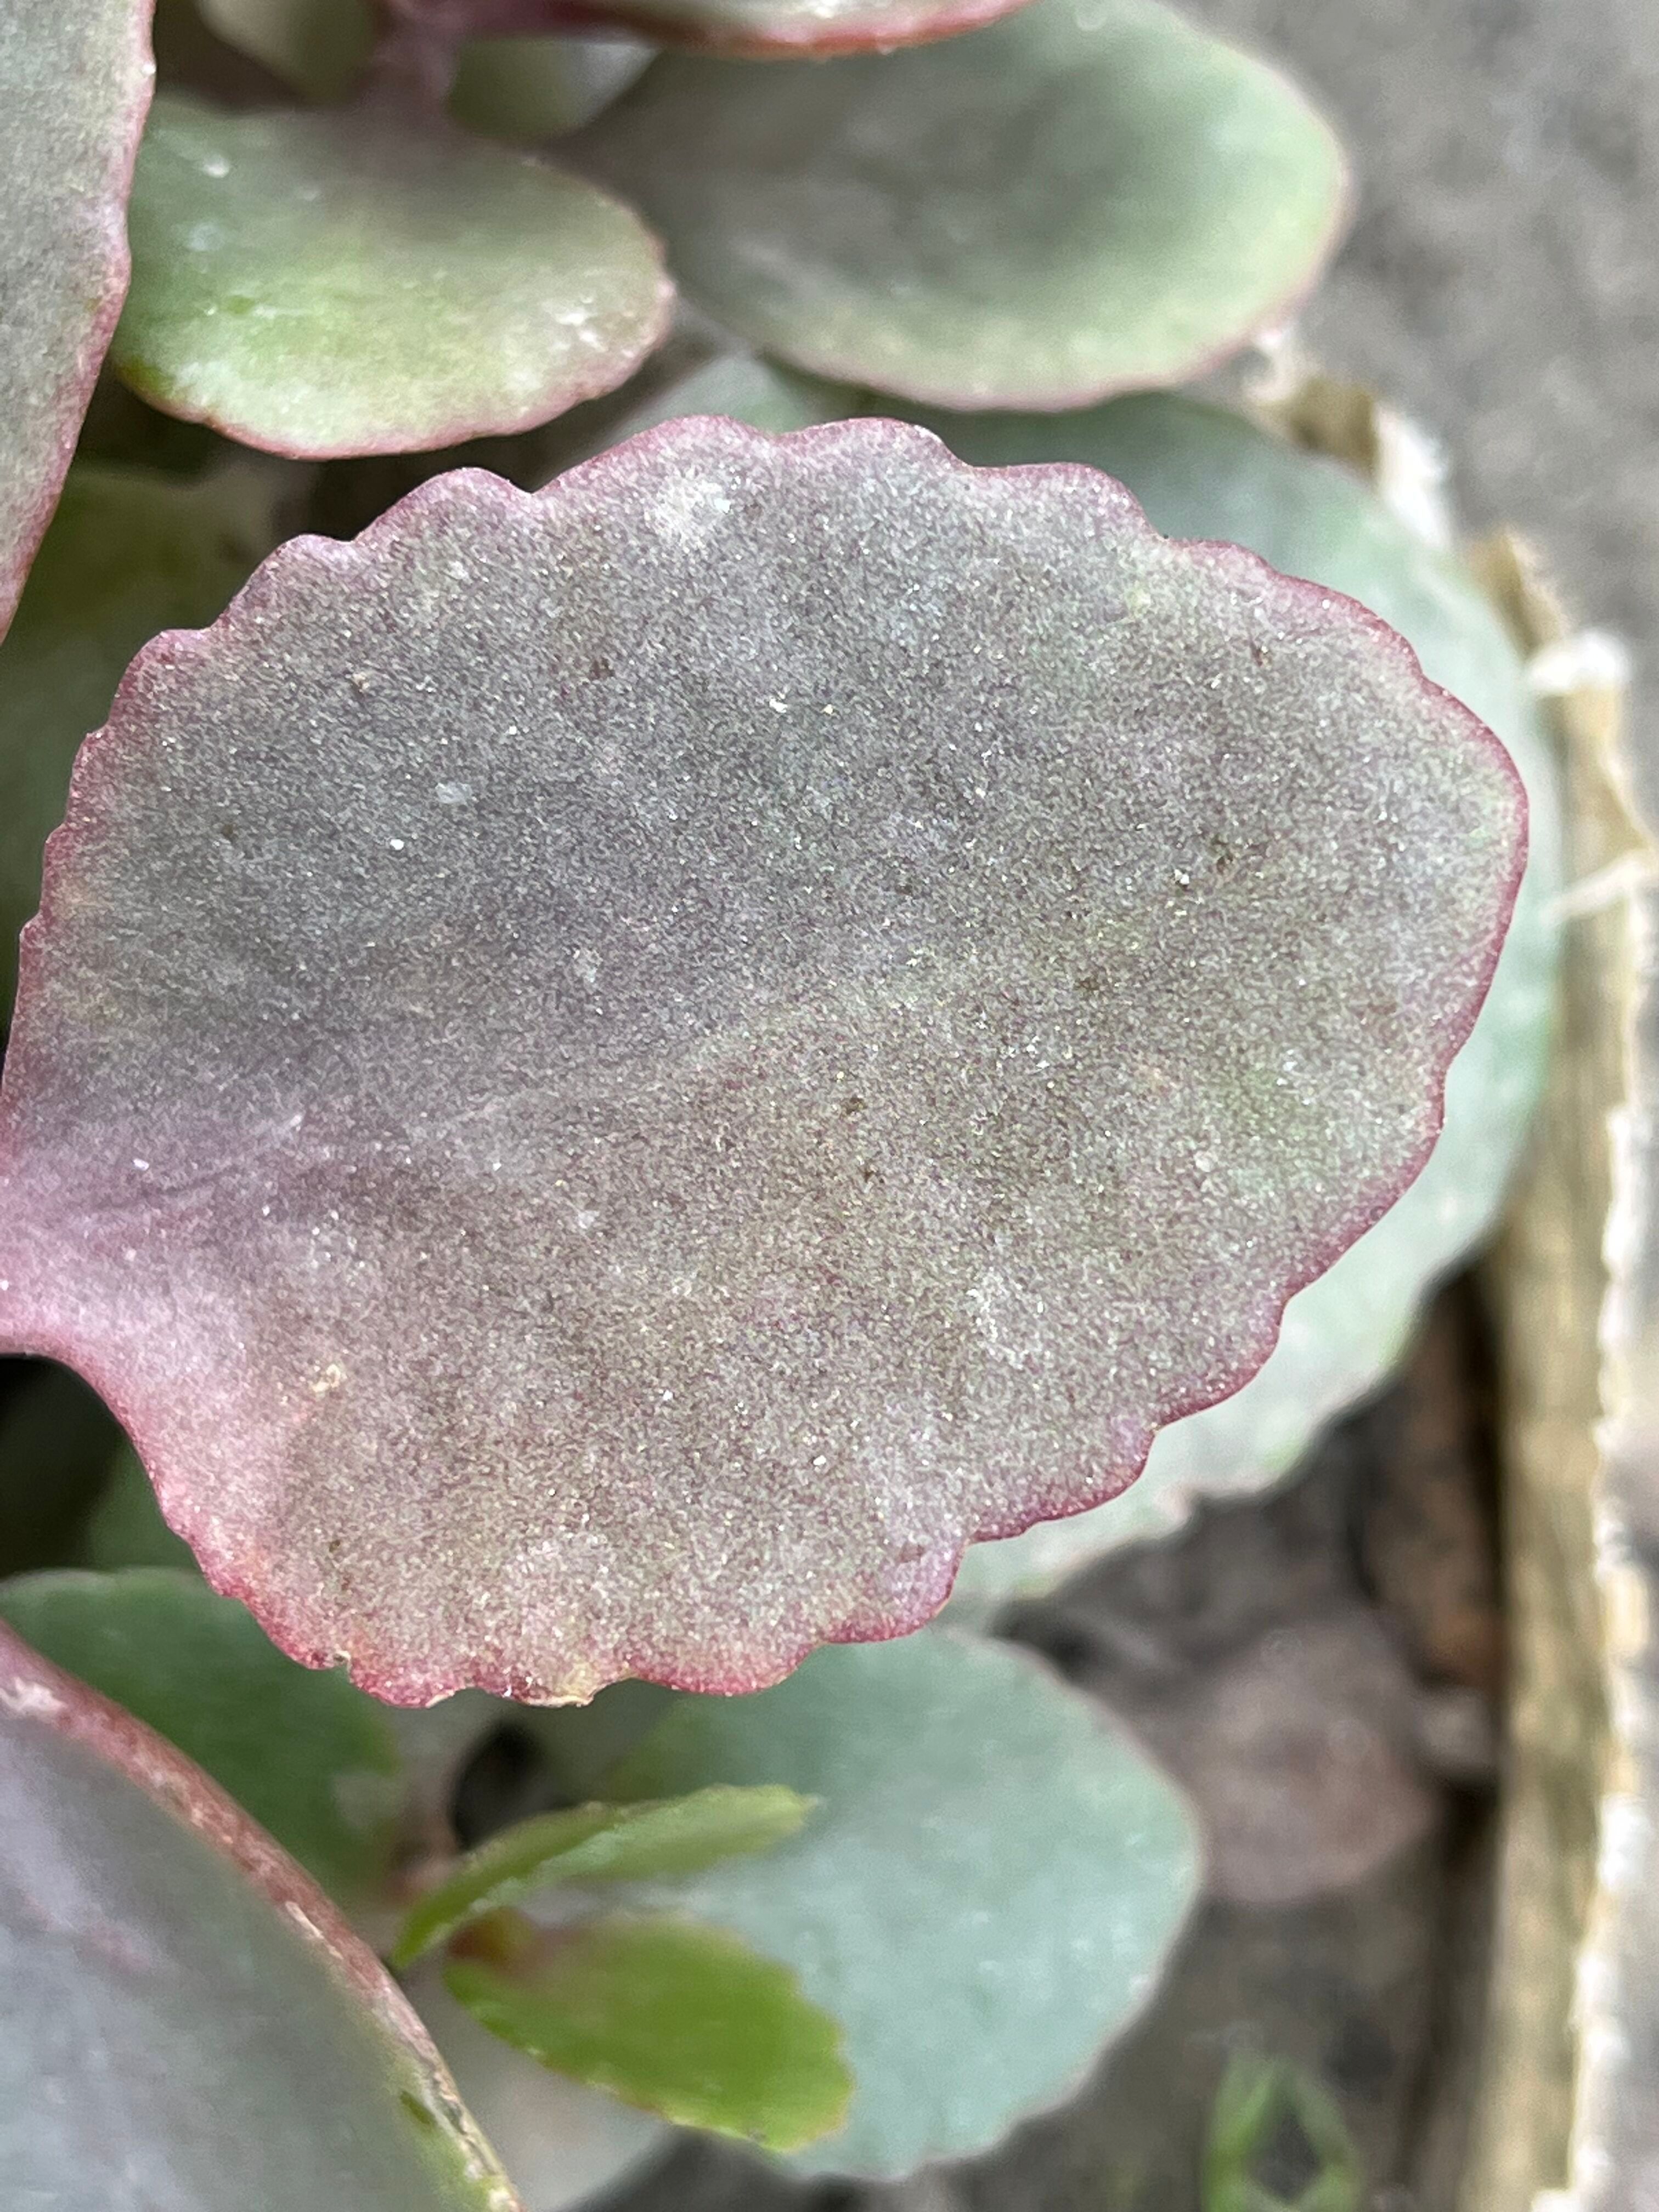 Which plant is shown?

pathorkuci
